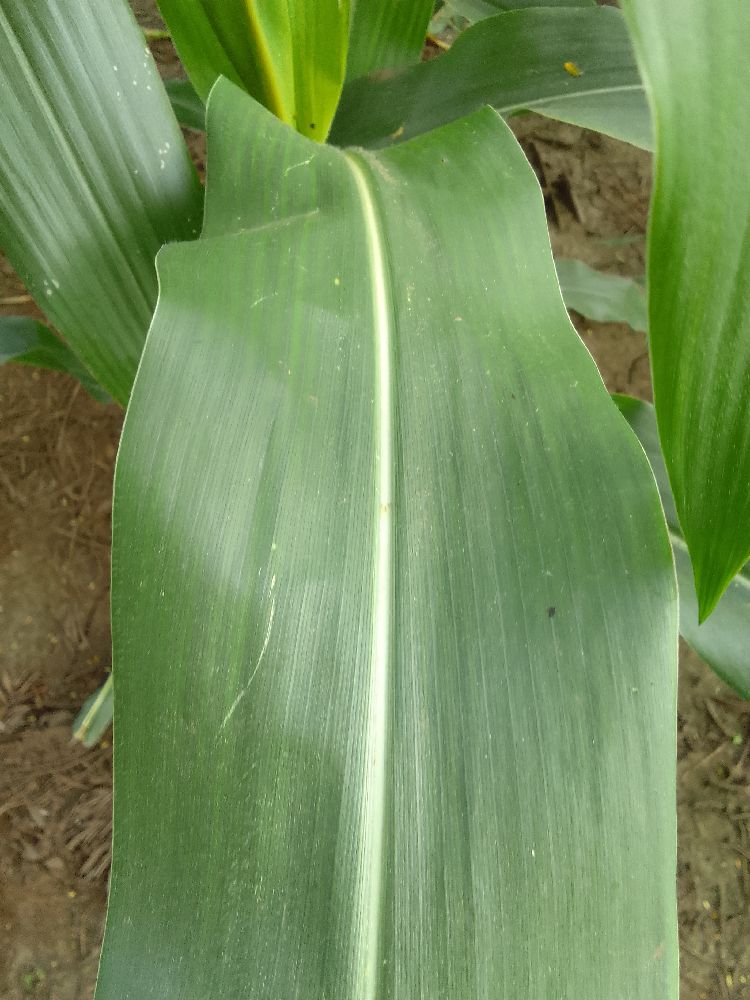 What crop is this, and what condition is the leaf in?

maize, healthy
